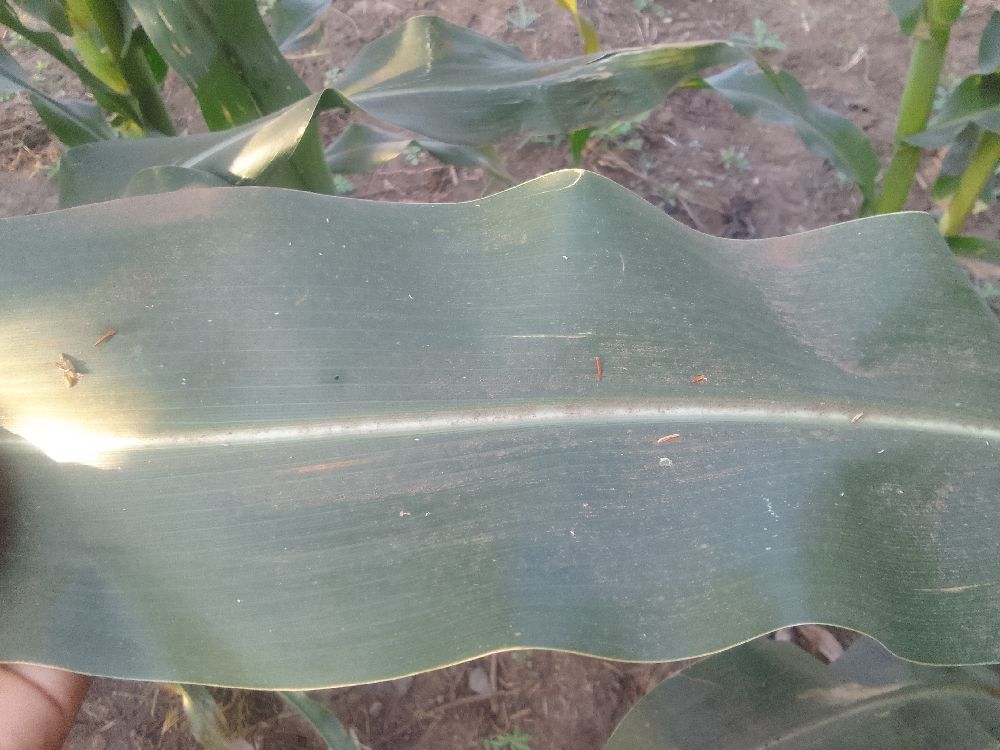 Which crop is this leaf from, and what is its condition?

maize, healthy
